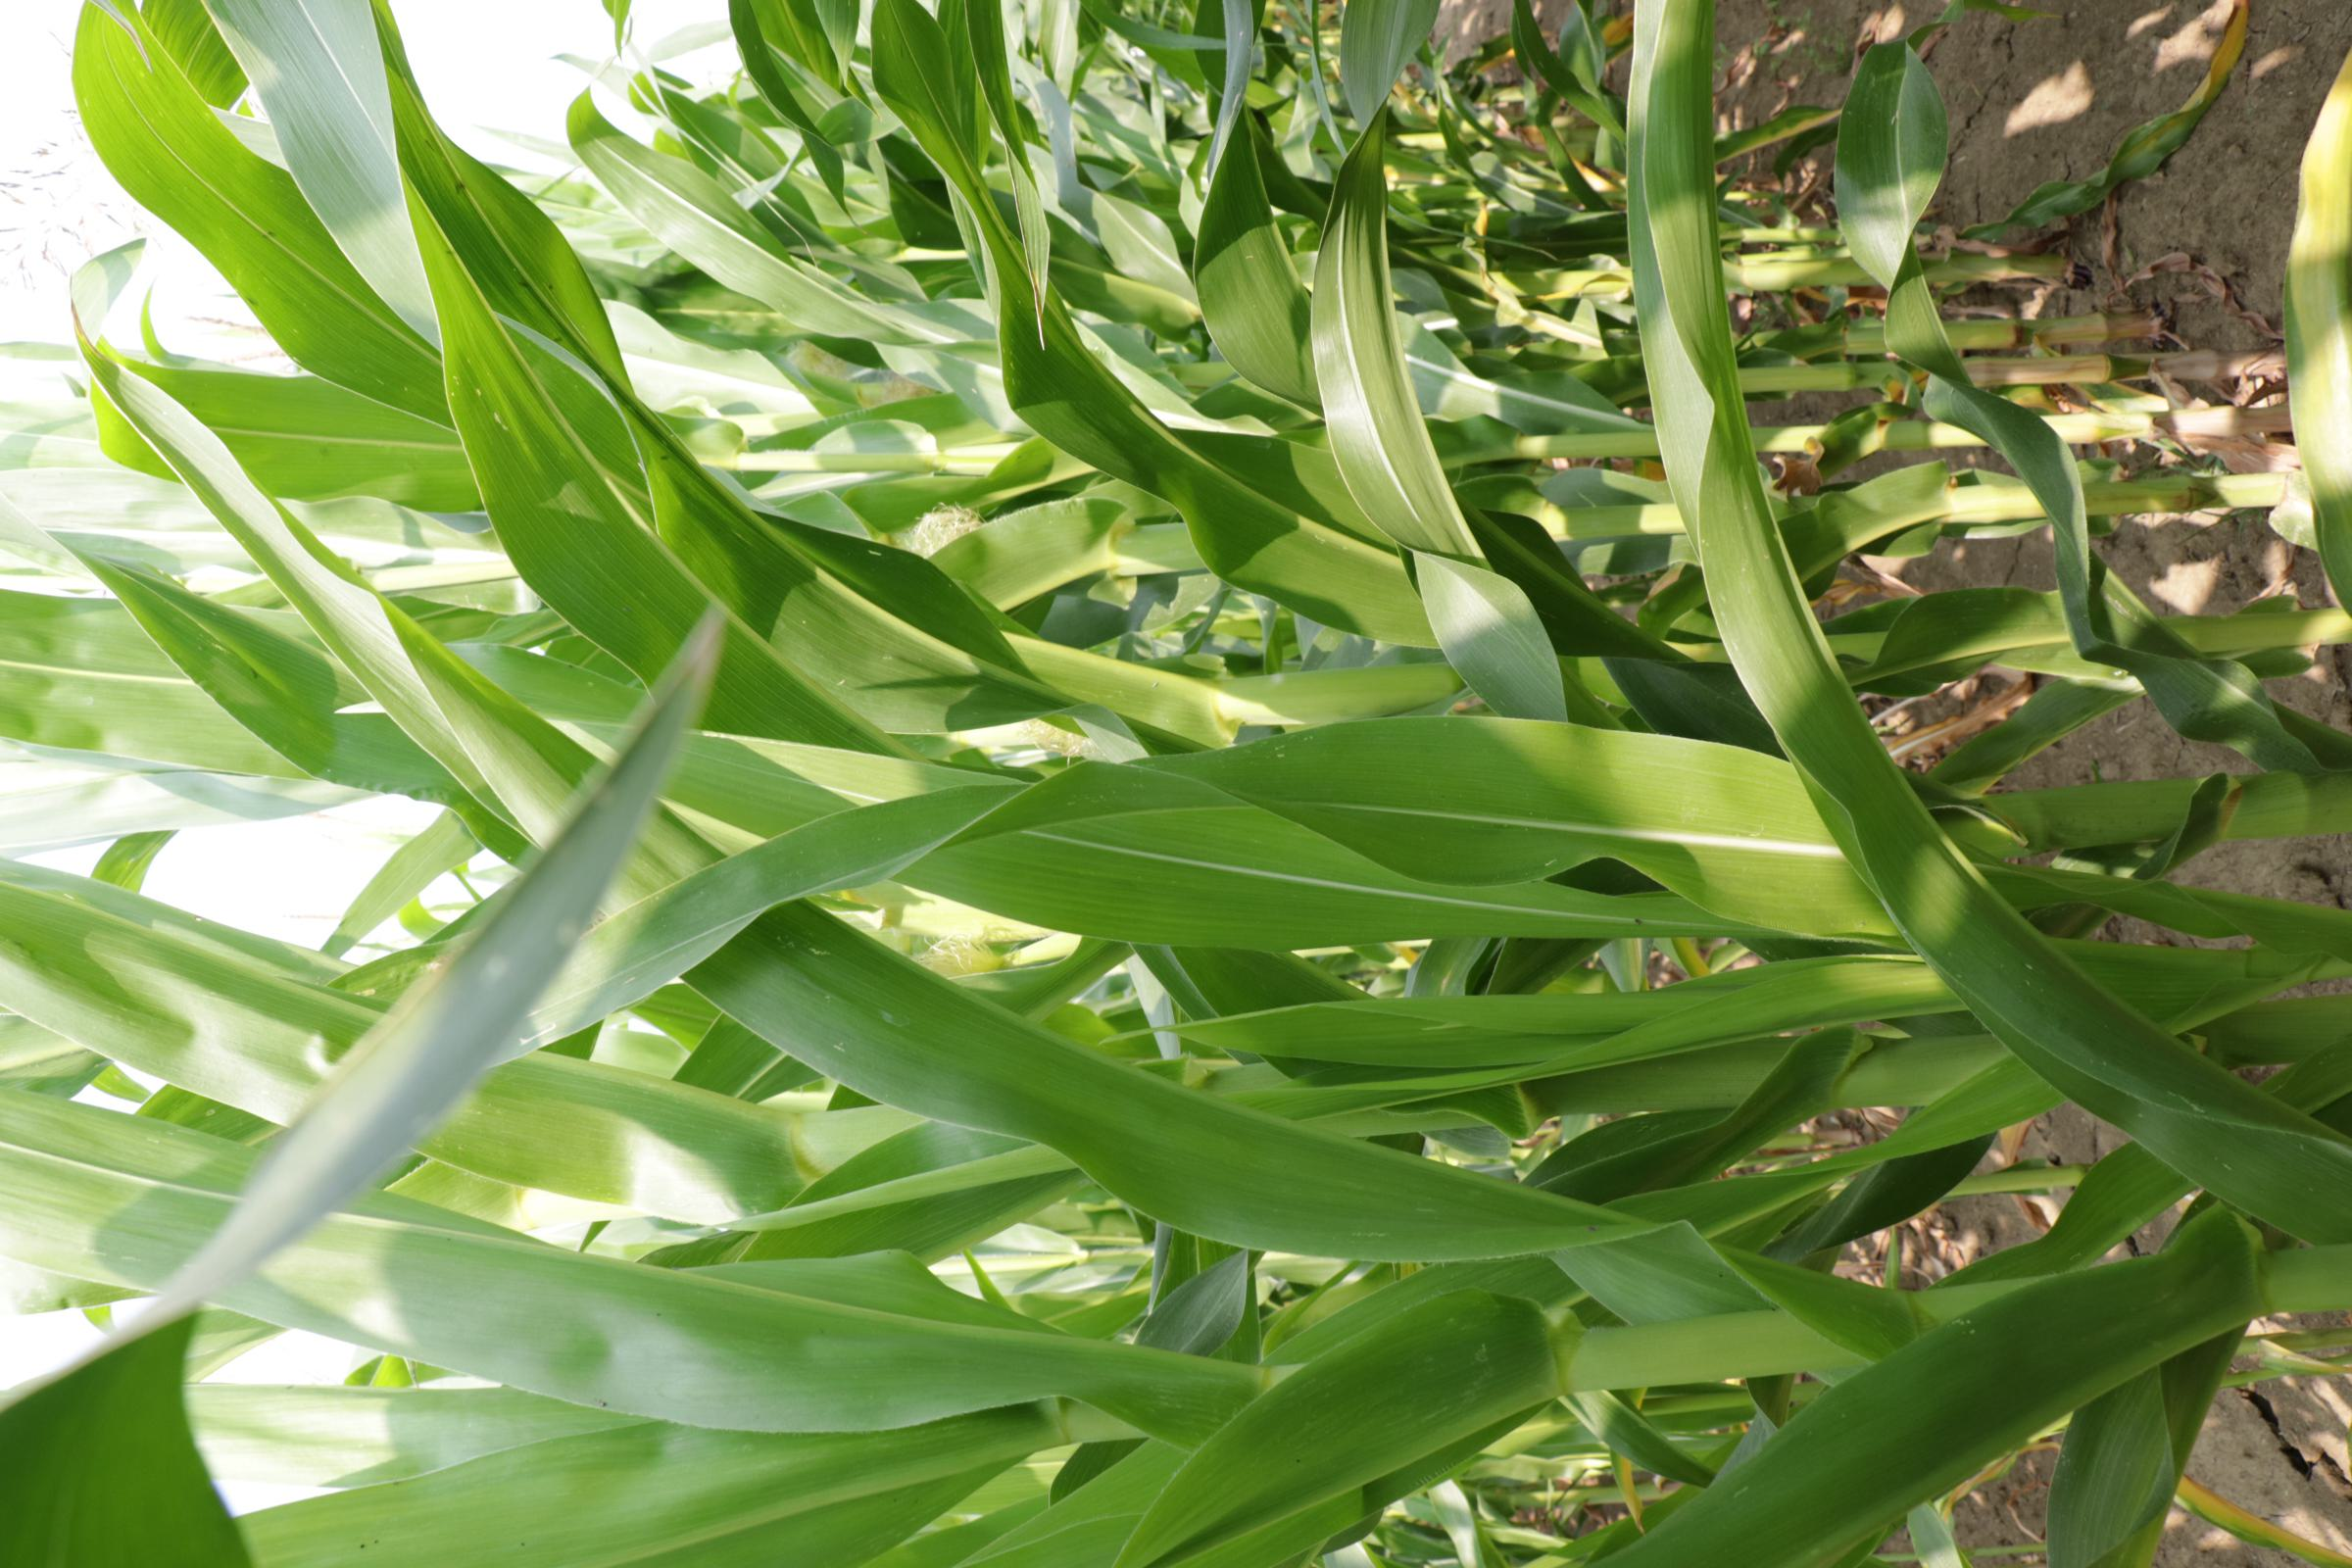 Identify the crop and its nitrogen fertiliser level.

maize, full nitrogen fertilisation
